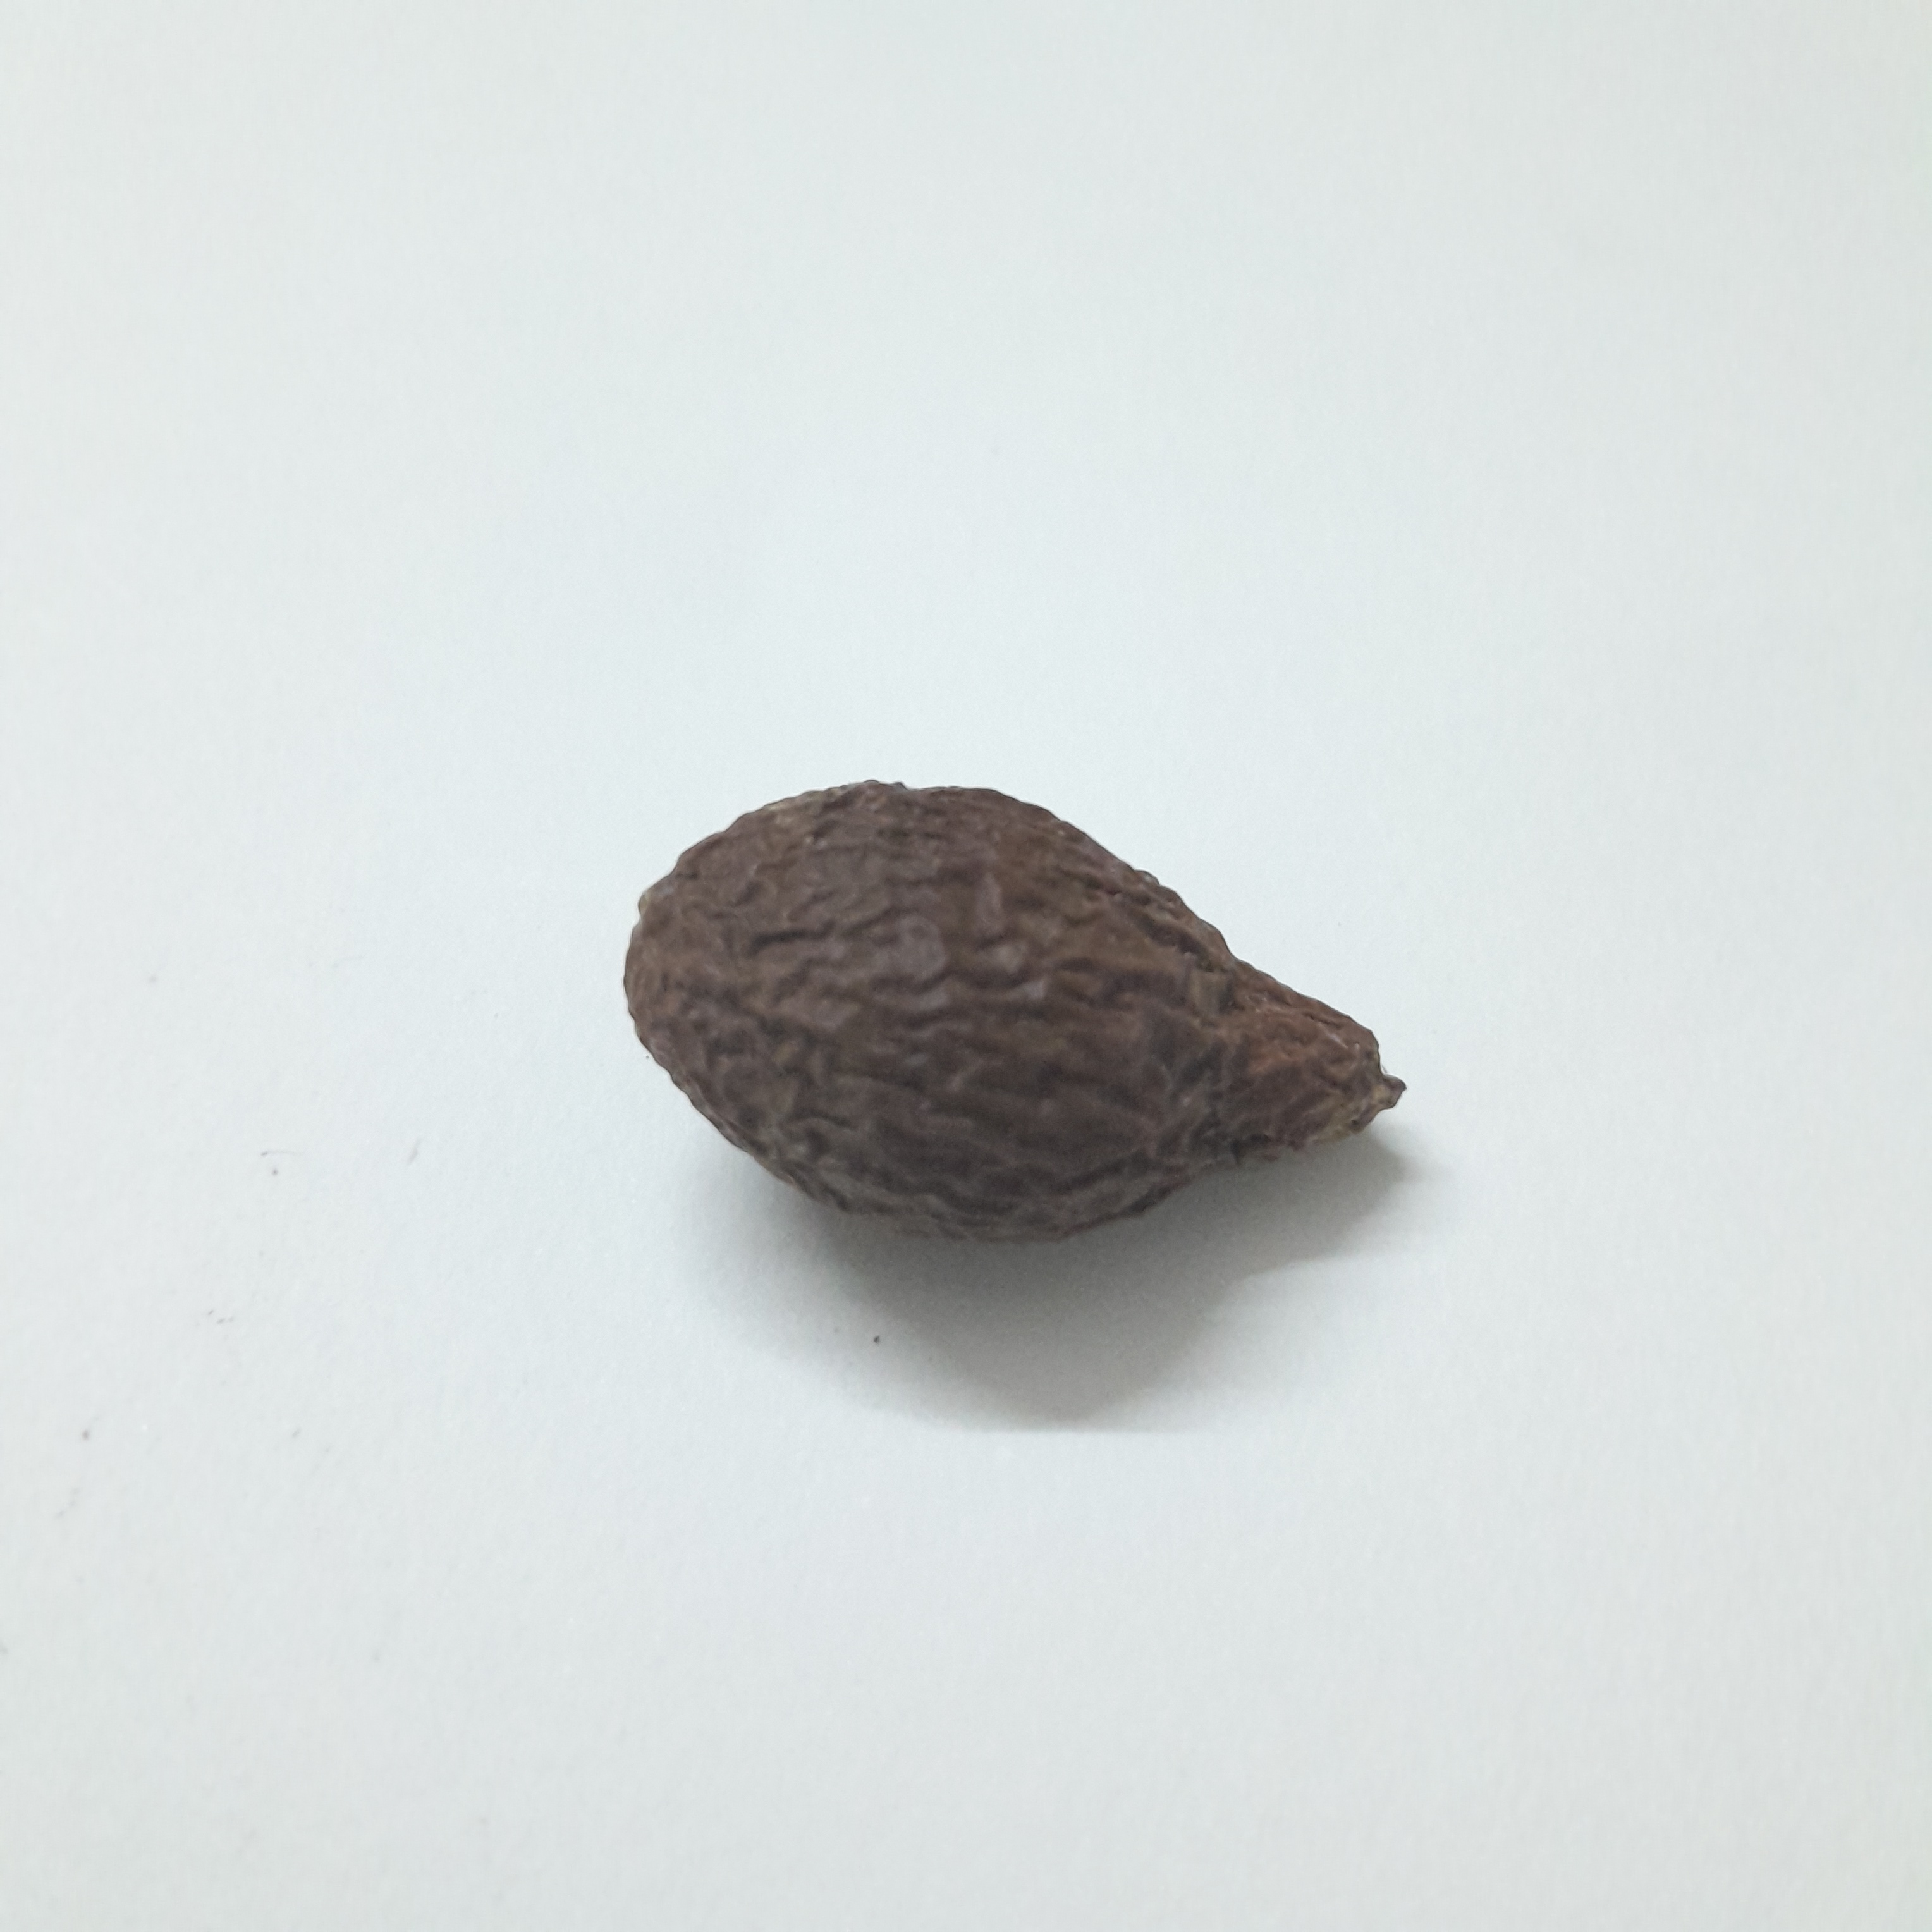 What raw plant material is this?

niranjanphal
